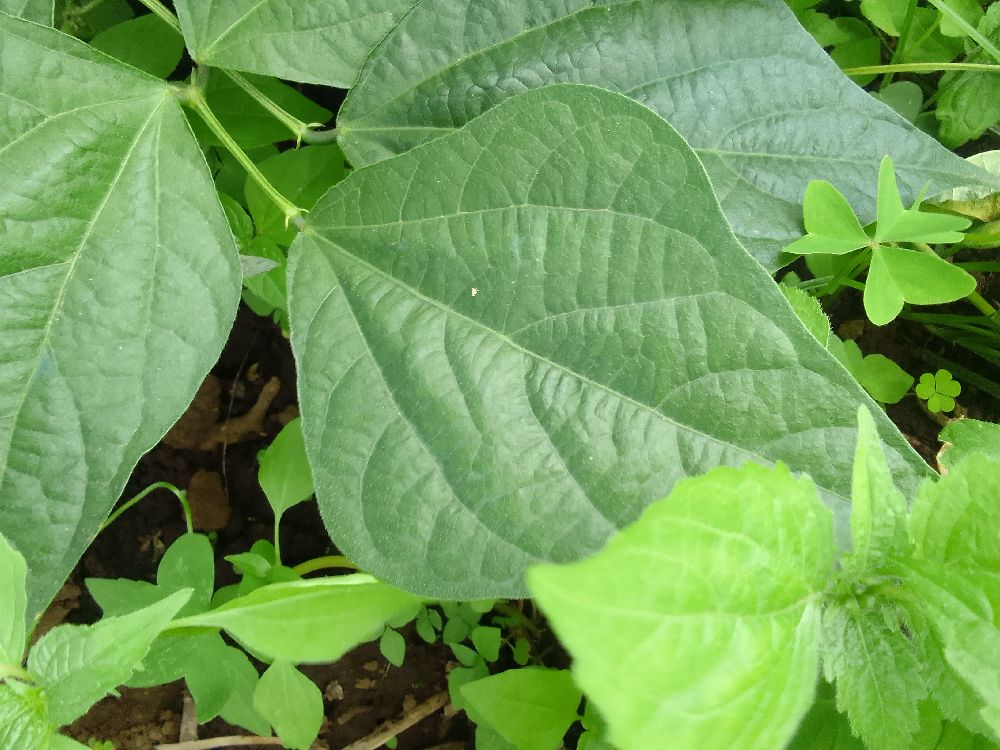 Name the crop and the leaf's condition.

common bean, healthy
